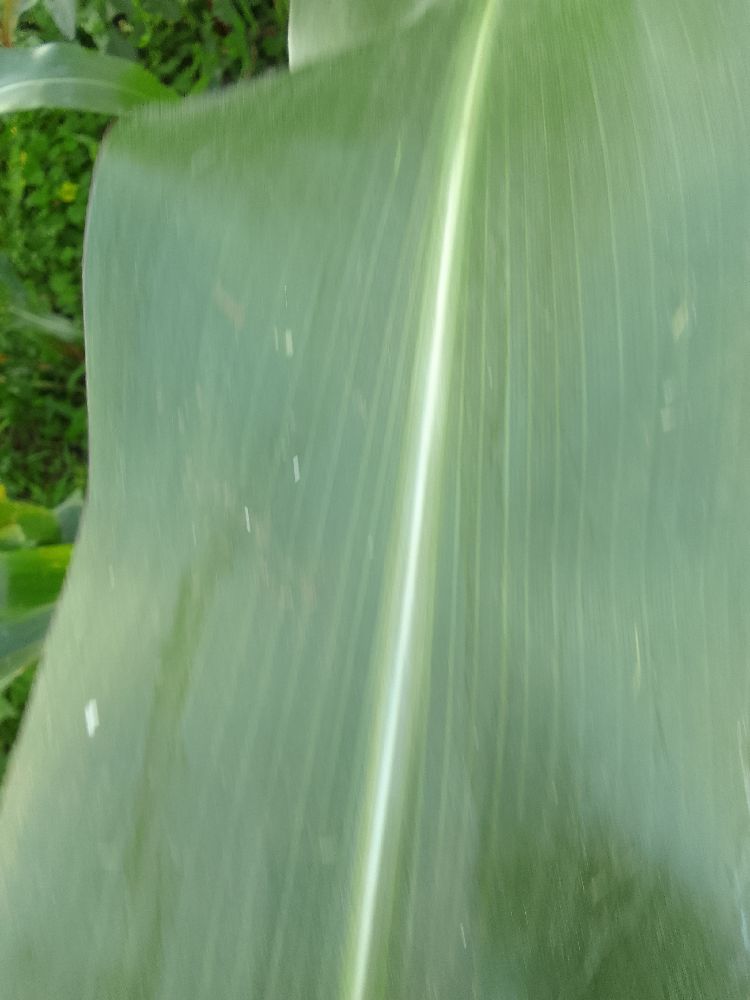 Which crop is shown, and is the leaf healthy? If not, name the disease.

maize, healthy
